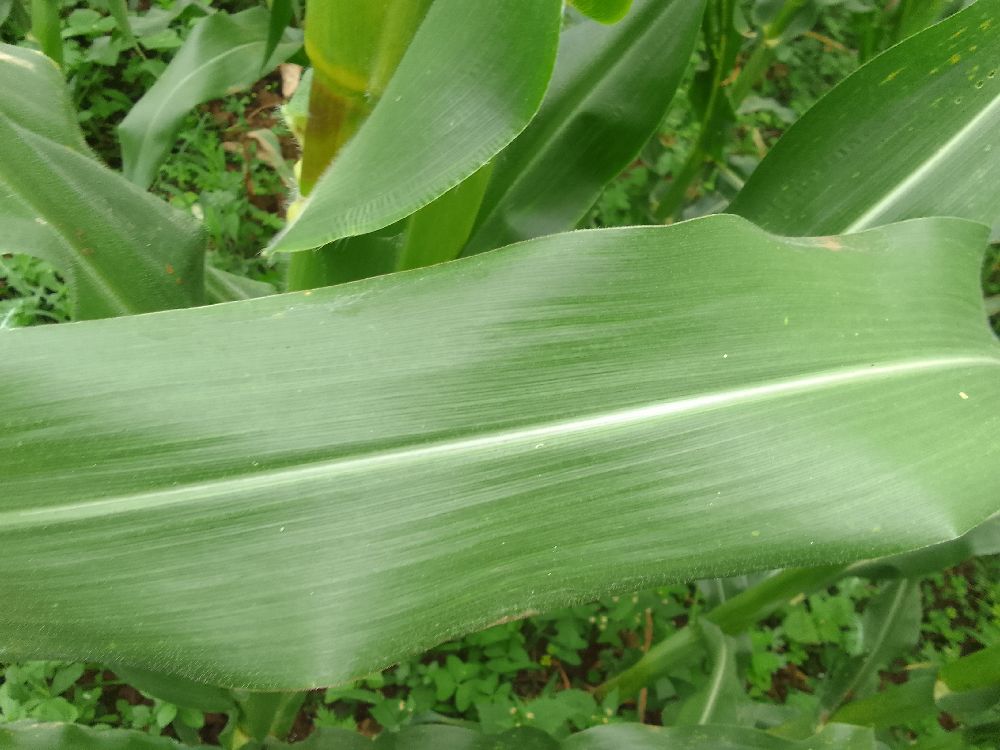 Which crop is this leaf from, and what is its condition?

maize, healthy
